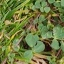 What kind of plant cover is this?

unstructured weed
